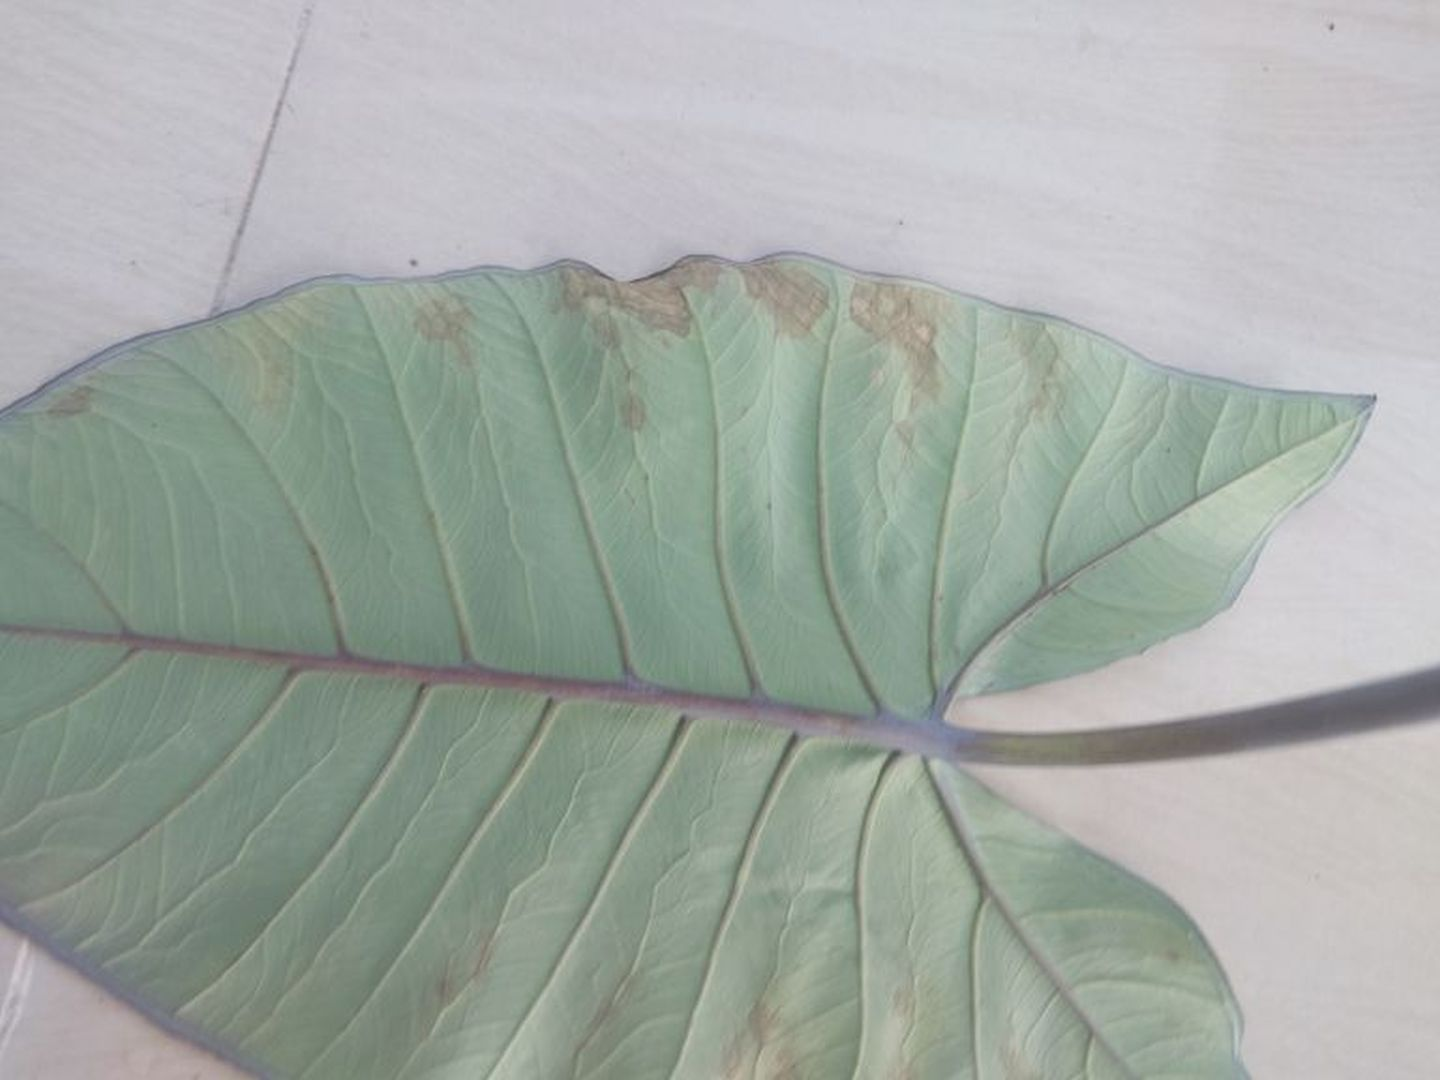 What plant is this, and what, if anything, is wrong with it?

taro, leaf blight
